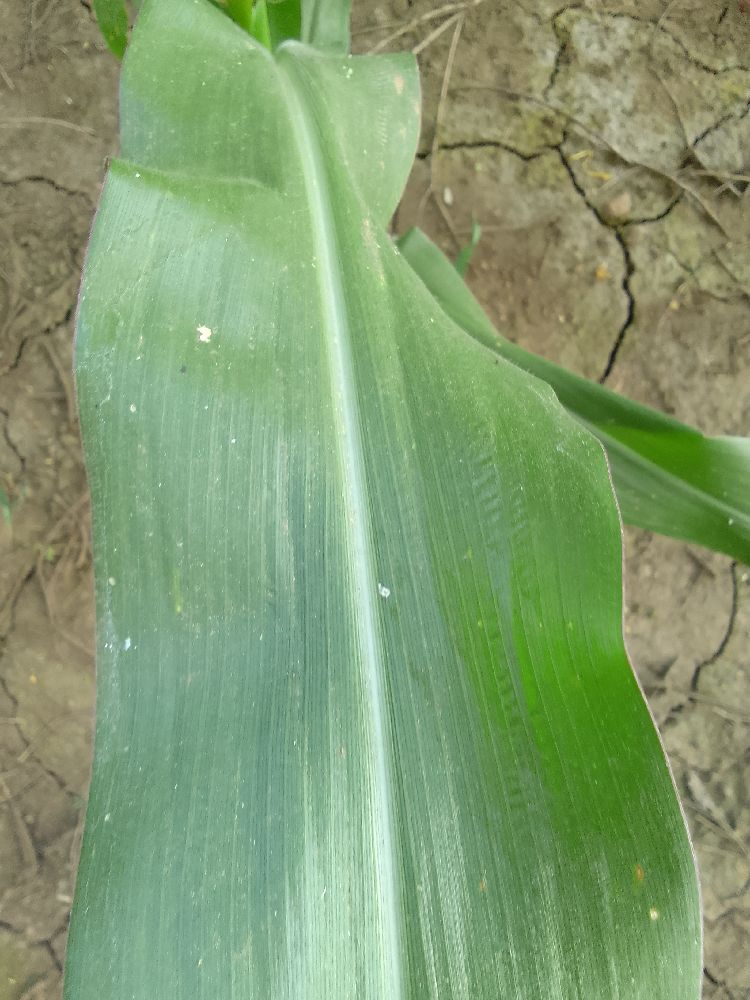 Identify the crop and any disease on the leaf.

maize, healthy
